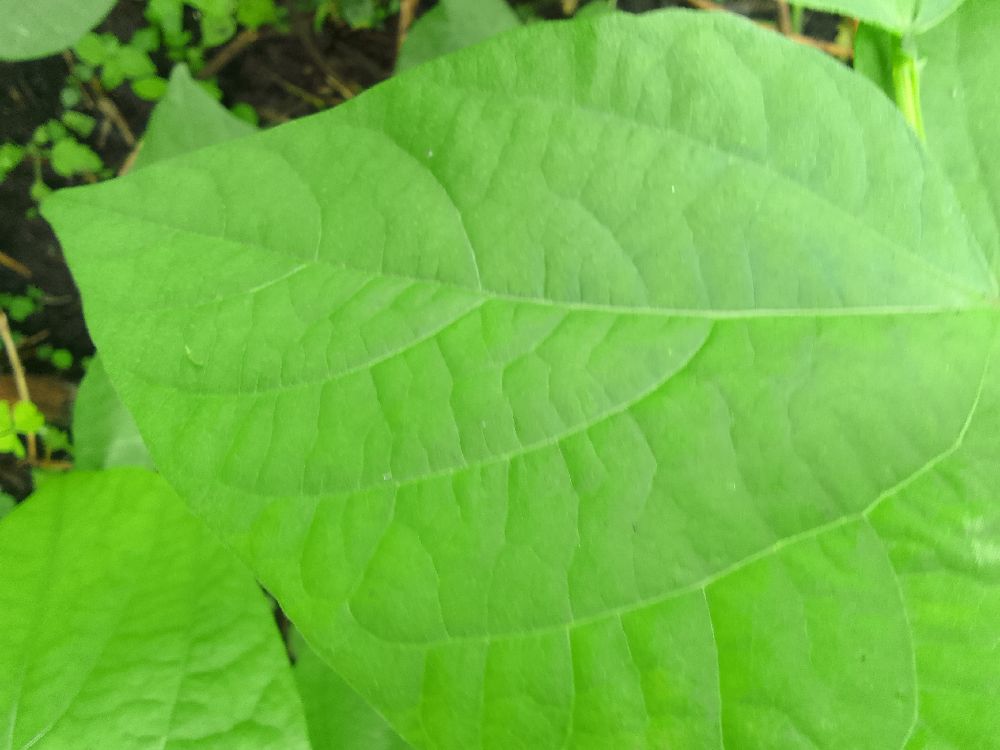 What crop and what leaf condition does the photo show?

common bean, healthy
